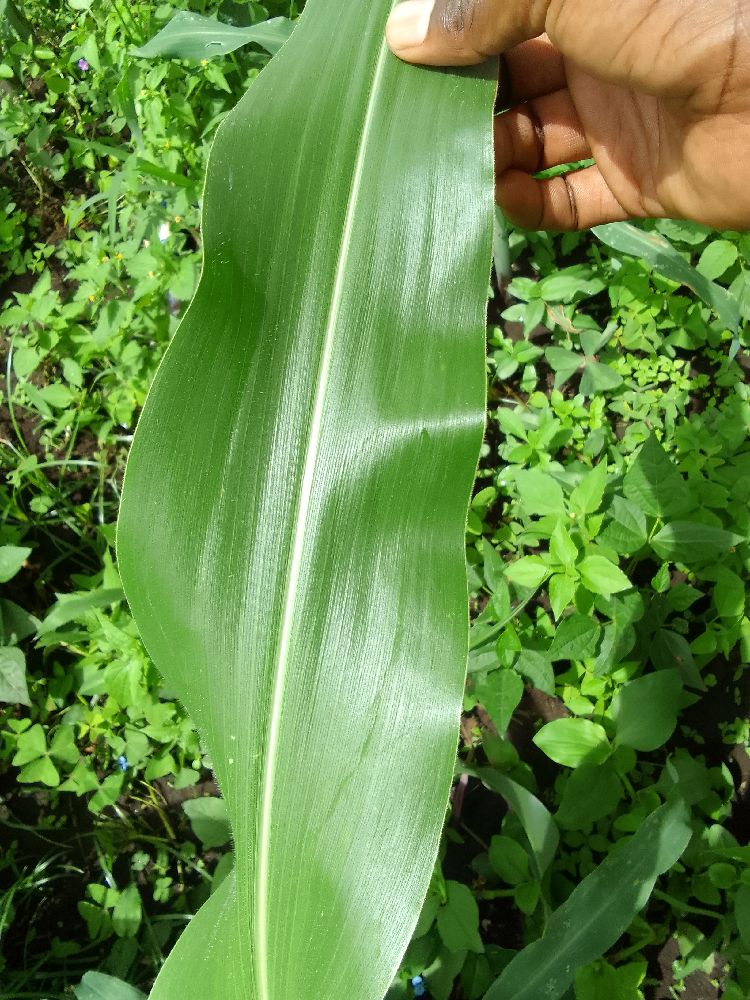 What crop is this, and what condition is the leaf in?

maize, healthy
